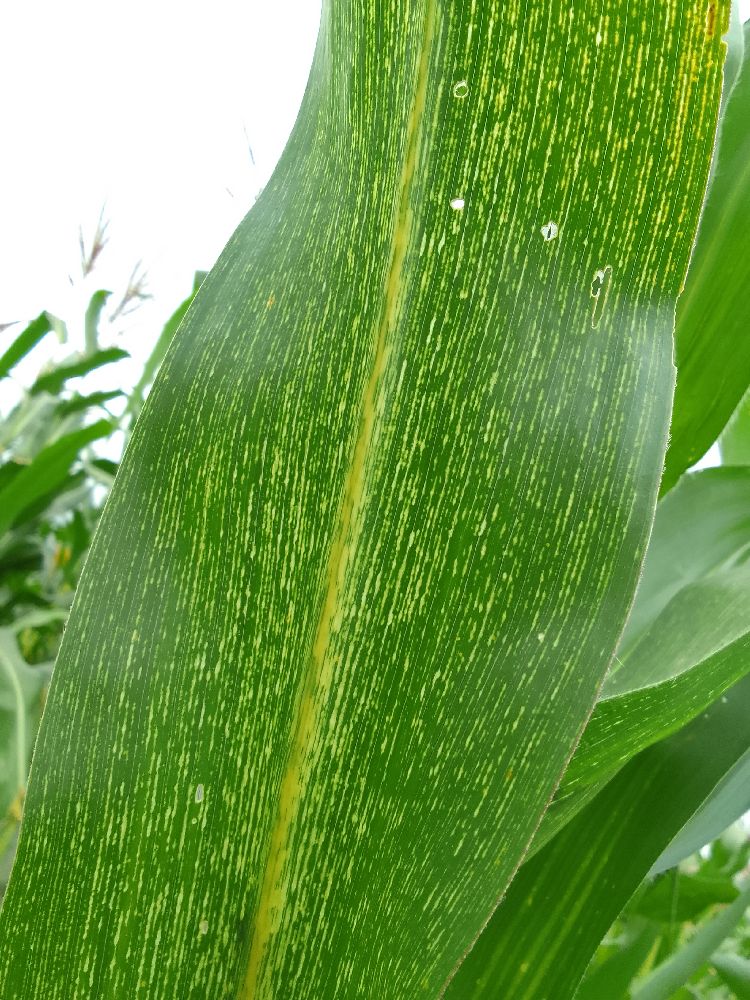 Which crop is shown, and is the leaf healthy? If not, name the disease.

maize, maize streak virus
